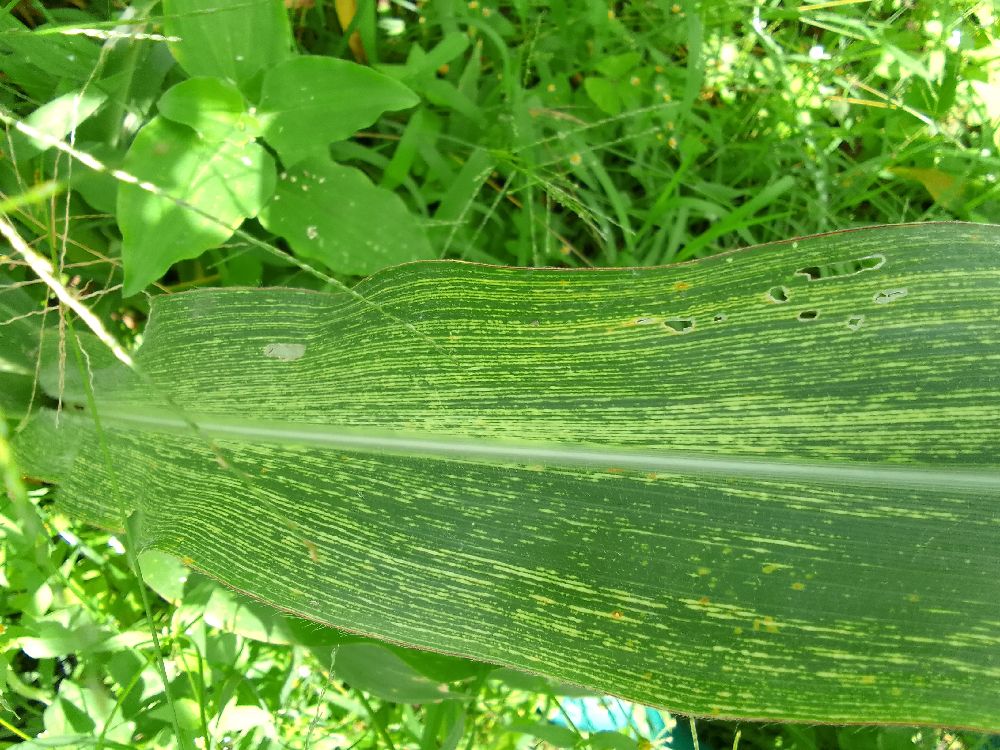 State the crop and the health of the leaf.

maize, maize streak virus
